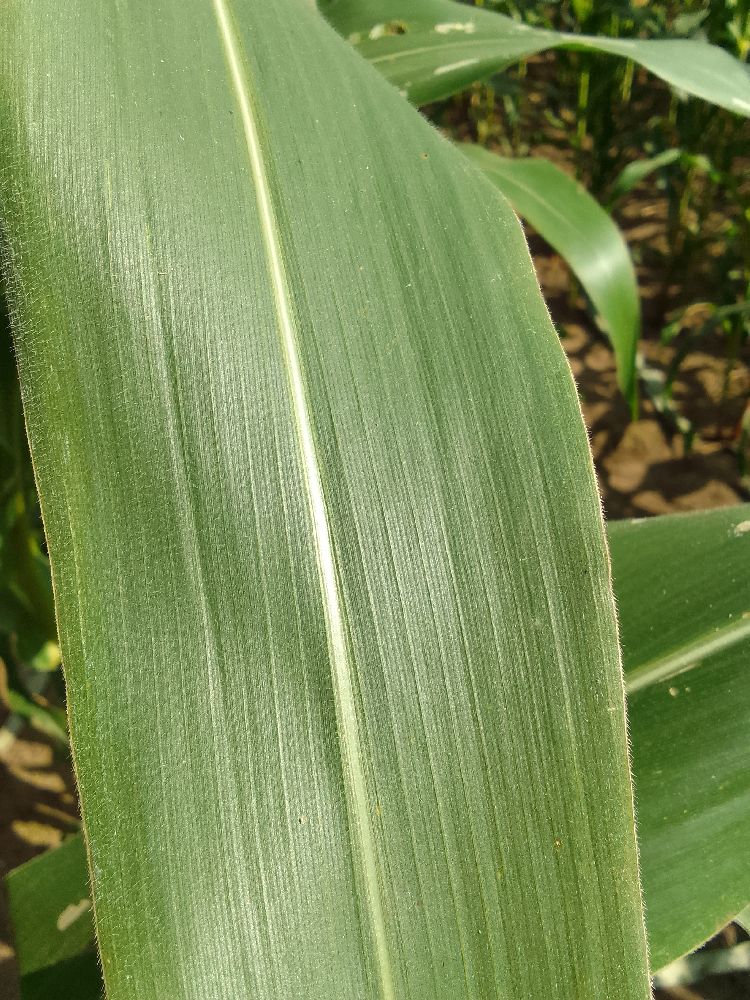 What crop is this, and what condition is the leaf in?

maize, healthy
